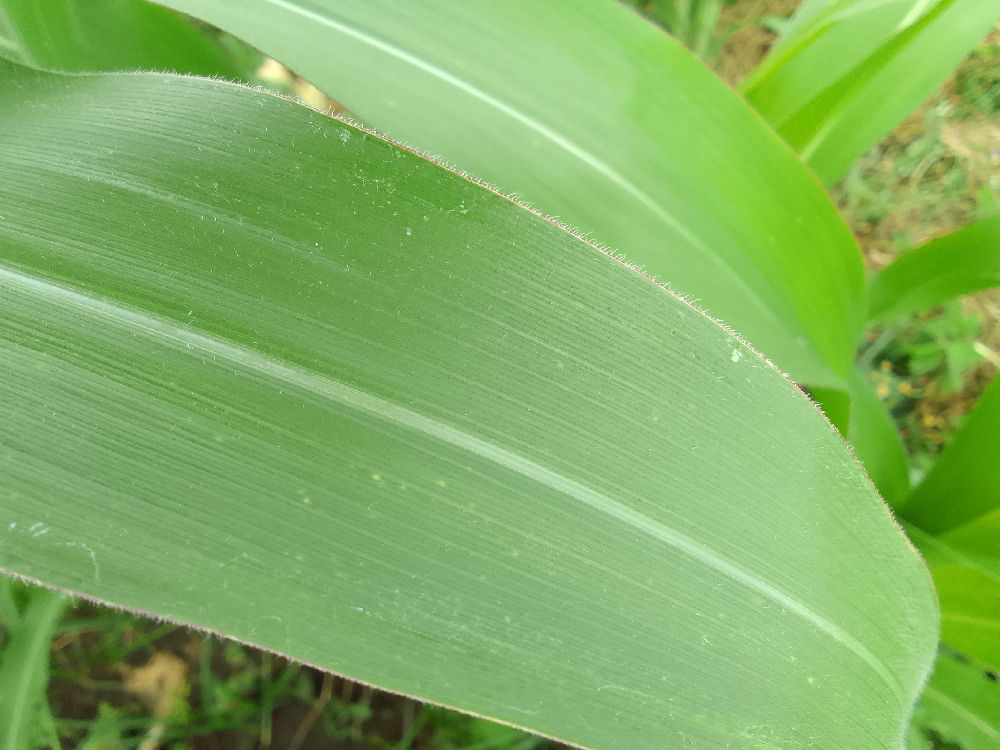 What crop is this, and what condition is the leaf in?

maize, healthy
